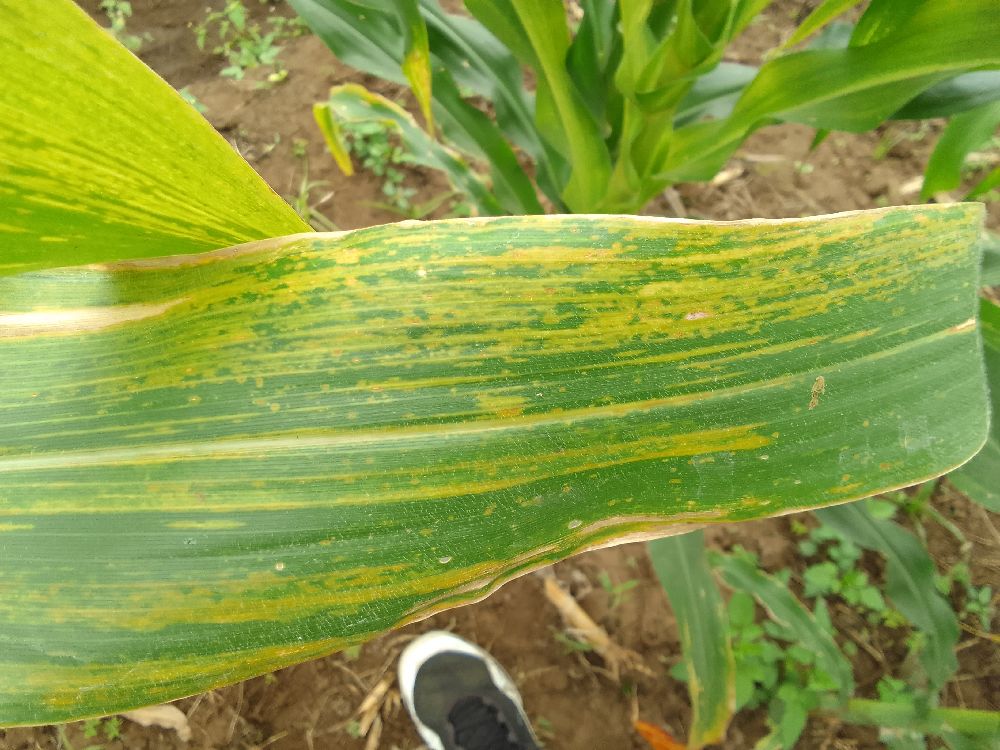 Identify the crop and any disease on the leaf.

maize, maize lethal necrosis
